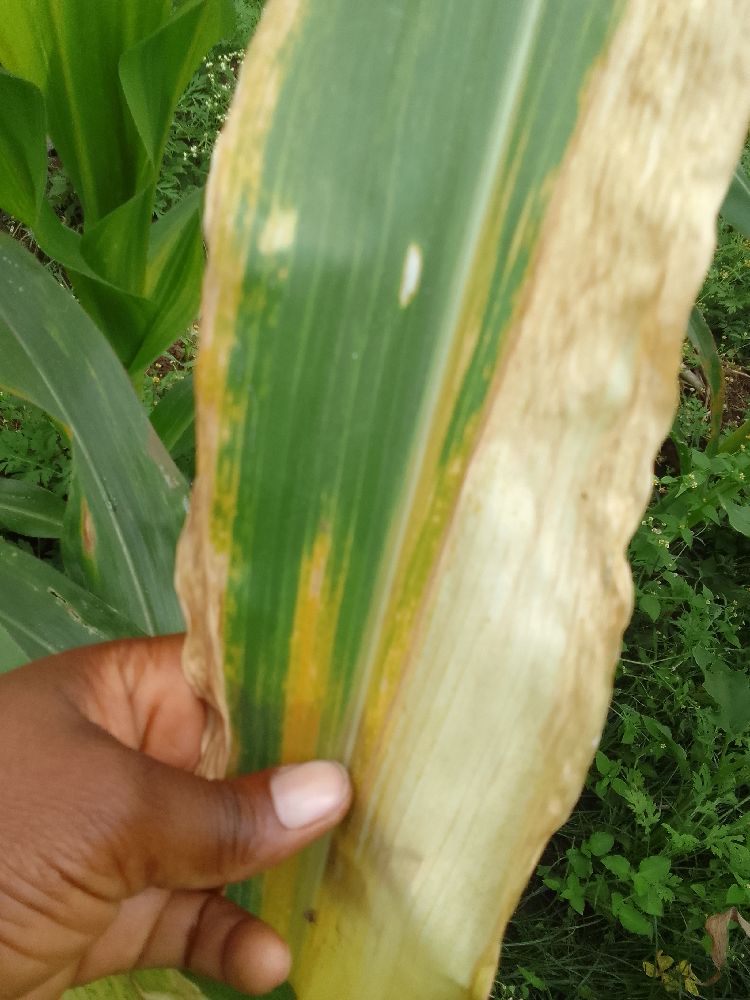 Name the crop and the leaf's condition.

maize, maize lethal necrosis
